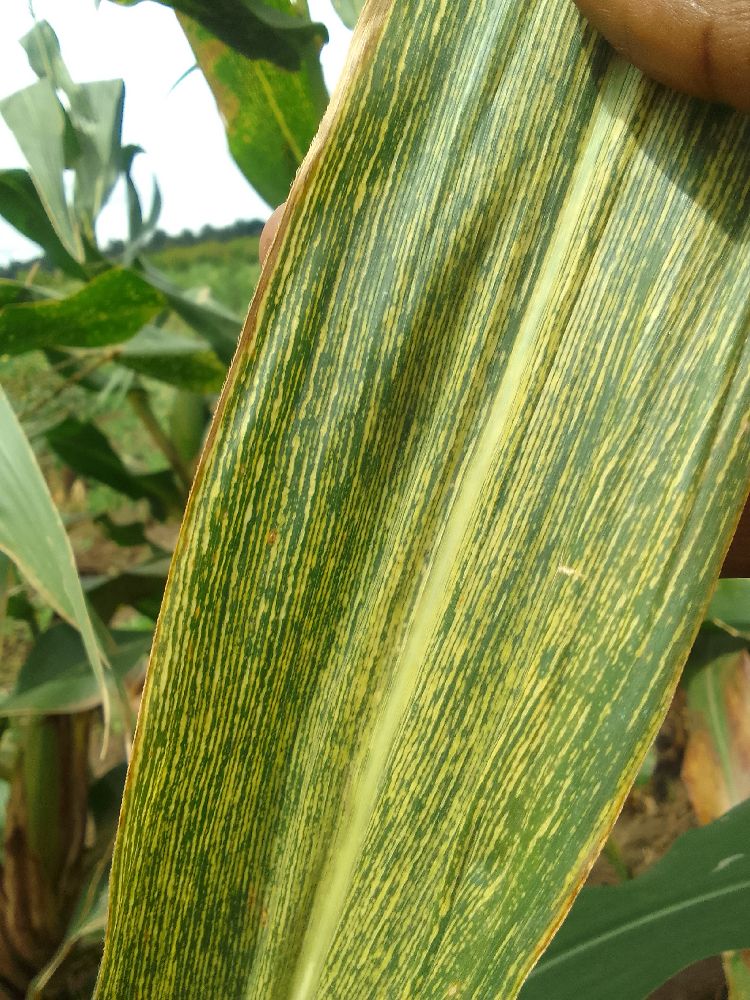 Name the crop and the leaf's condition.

maize, maize streak virus
